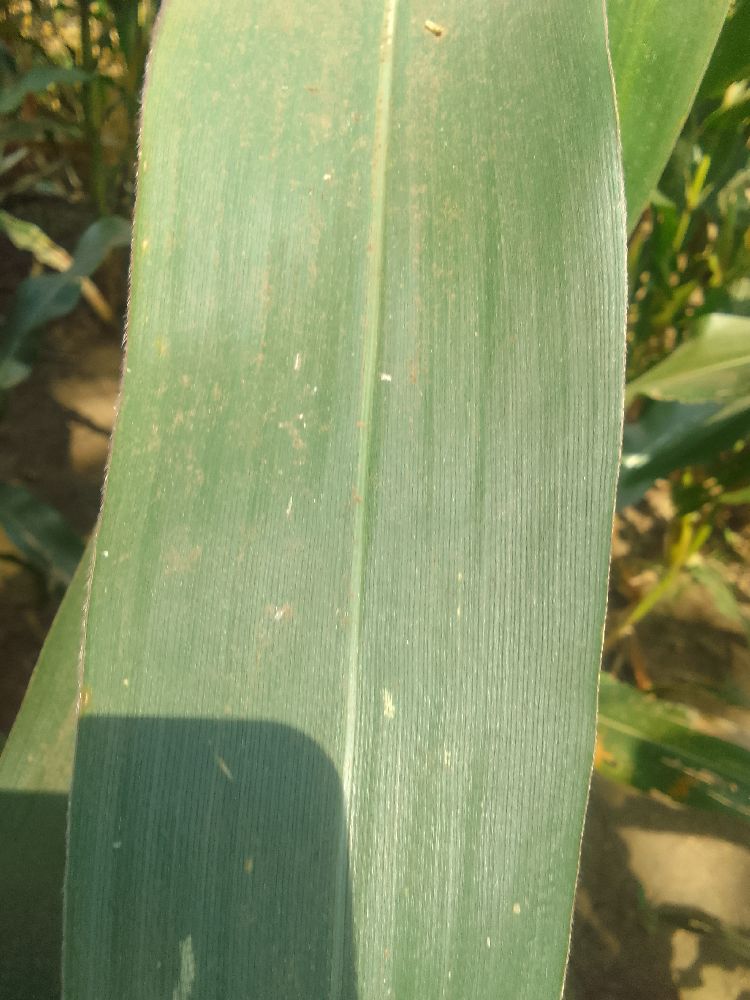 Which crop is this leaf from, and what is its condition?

maize, healthy
